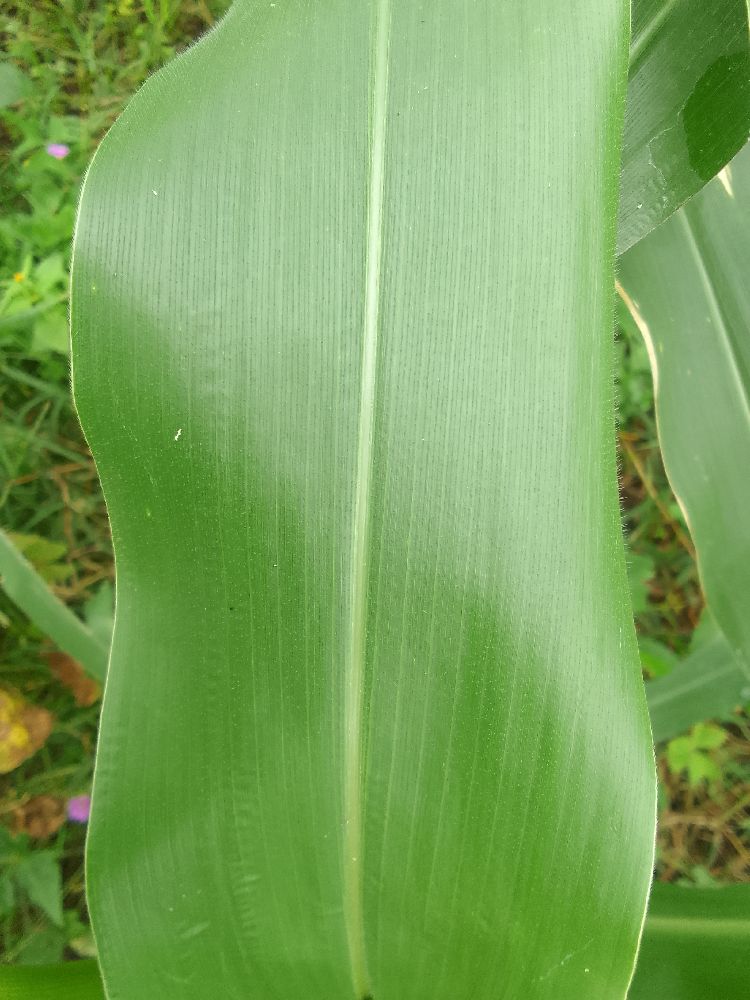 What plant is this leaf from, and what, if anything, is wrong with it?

maize, healthy
